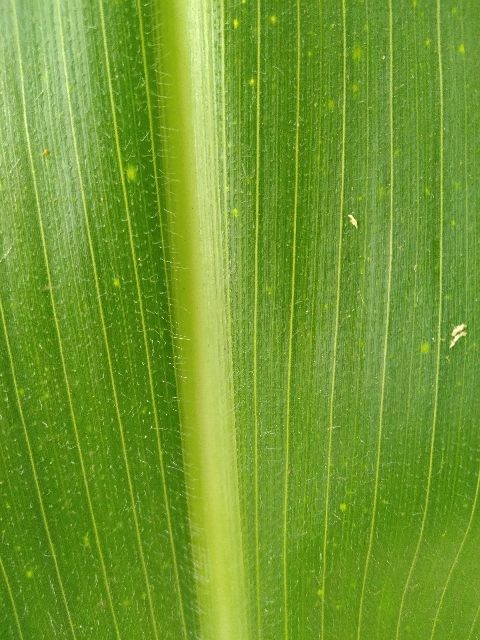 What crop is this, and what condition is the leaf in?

maize, healthy
